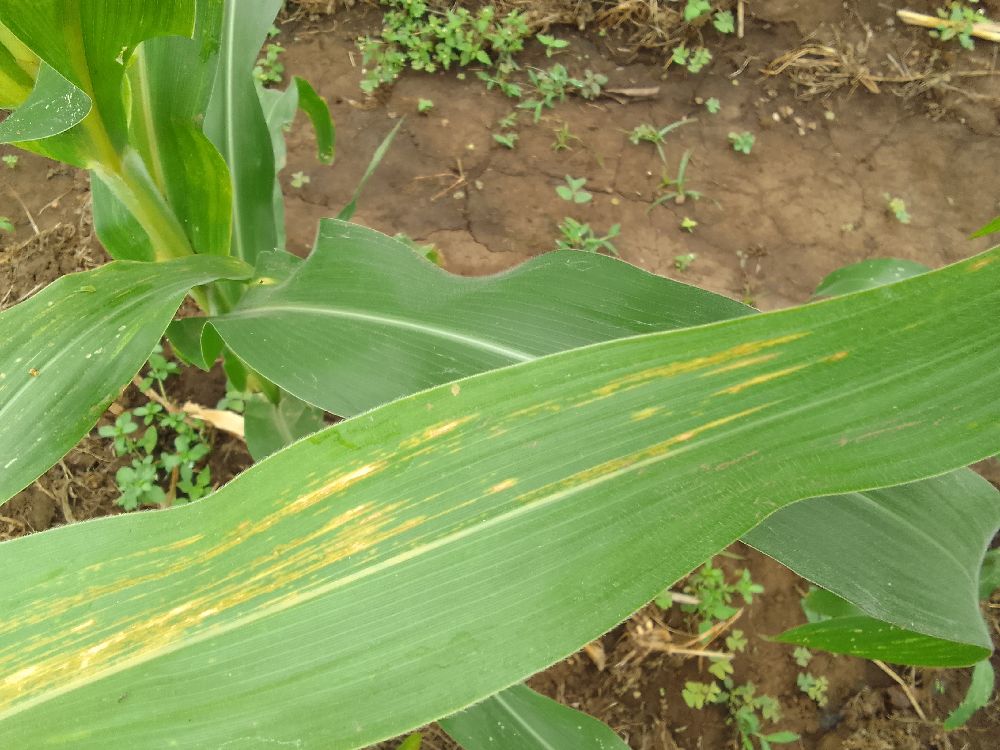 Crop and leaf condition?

maize, maize lethal necrosis
